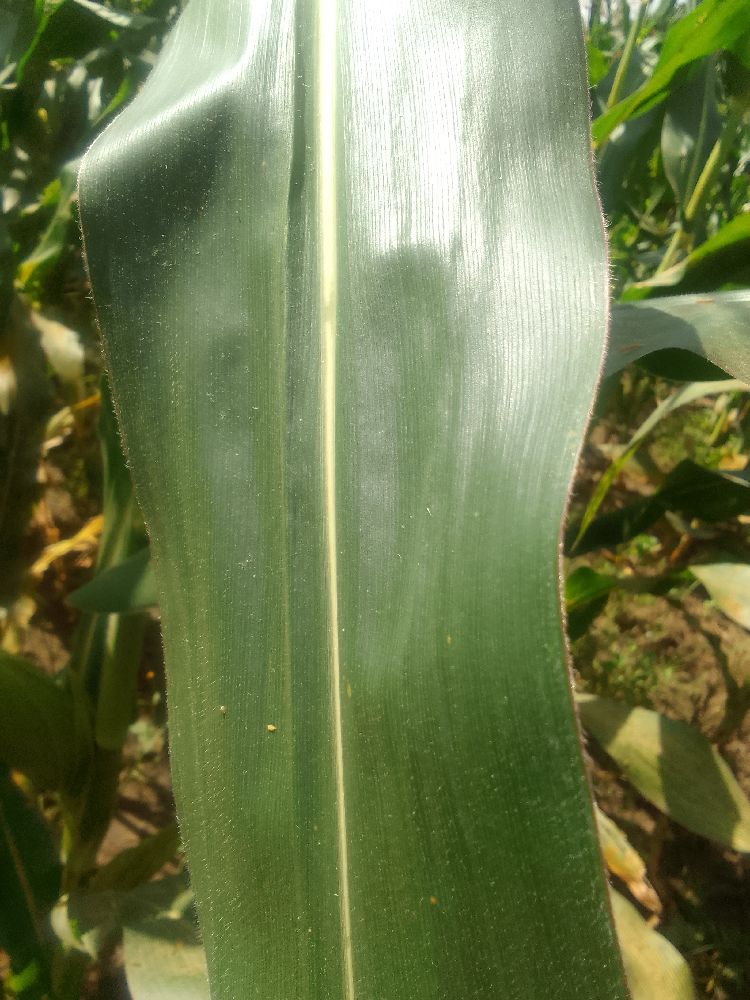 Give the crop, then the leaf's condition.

maize, healthy
